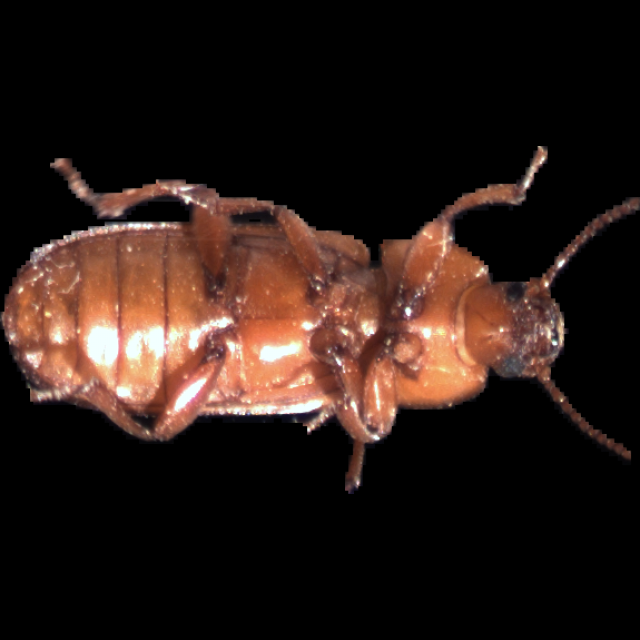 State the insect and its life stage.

mealworm beetle
